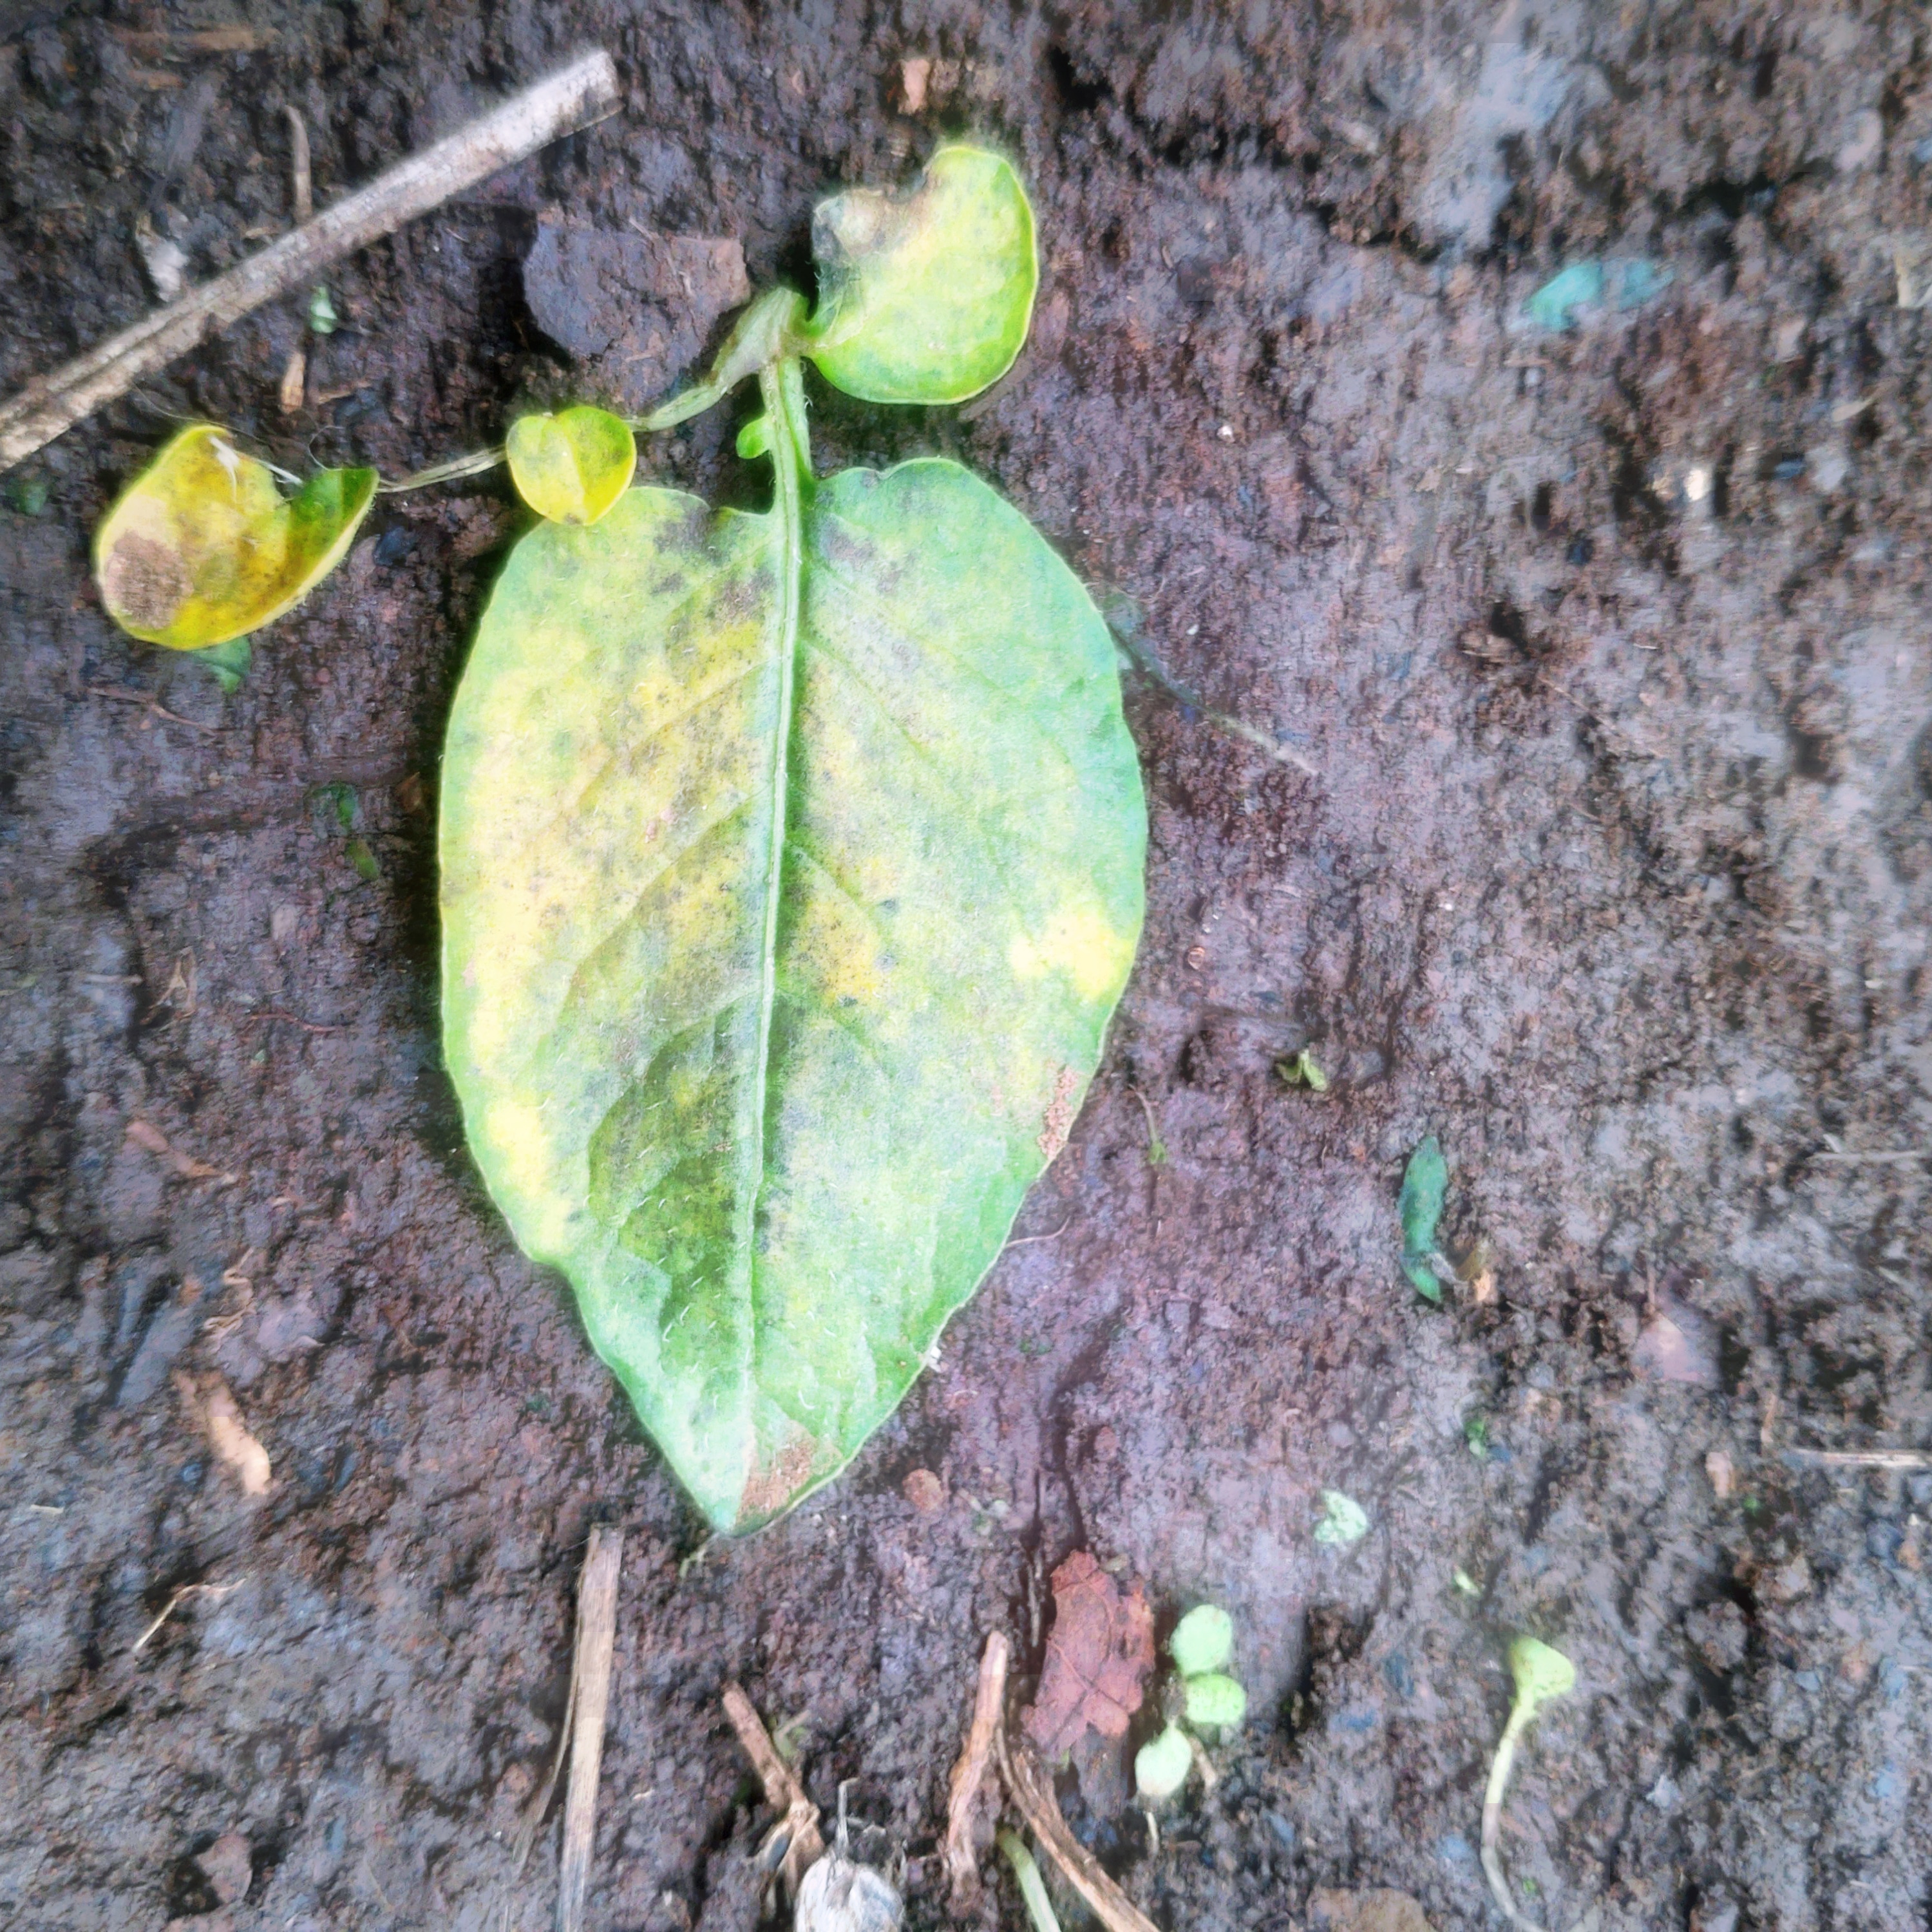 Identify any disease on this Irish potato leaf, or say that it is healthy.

late blight
